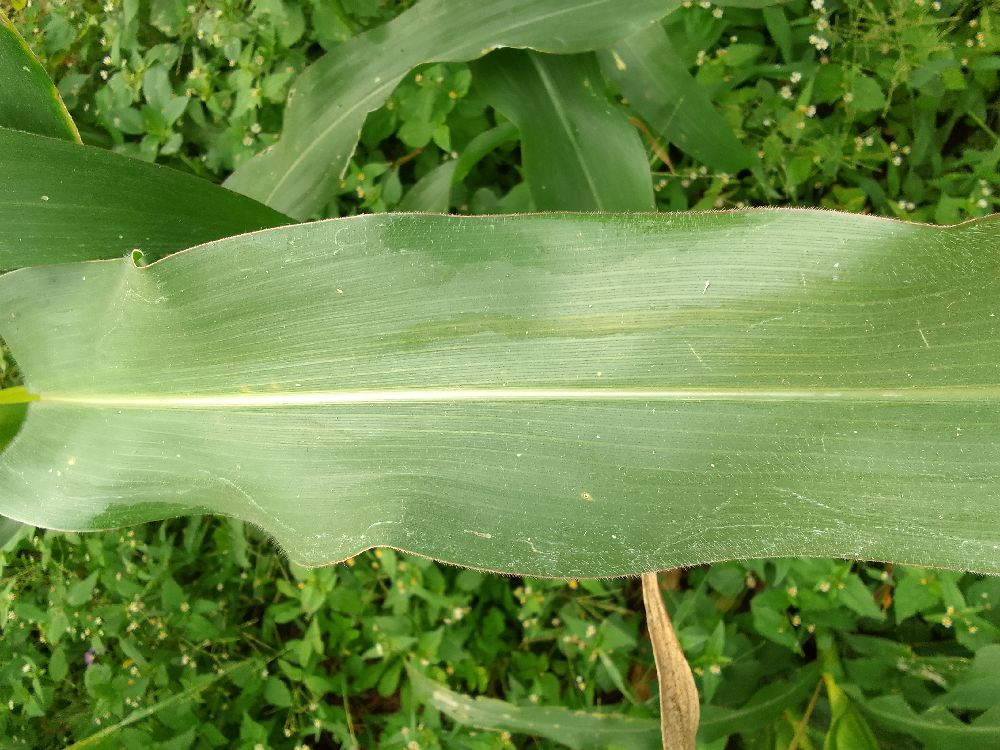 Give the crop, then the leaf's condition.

maize, healthy
